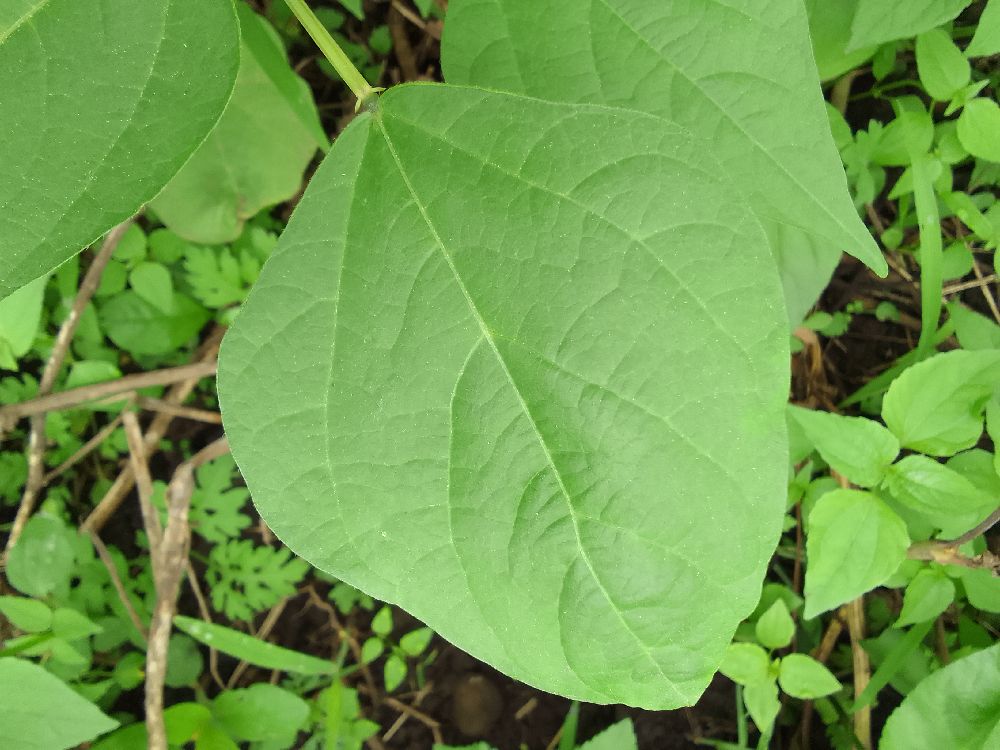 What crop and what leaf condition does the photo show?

common bean, healthy
